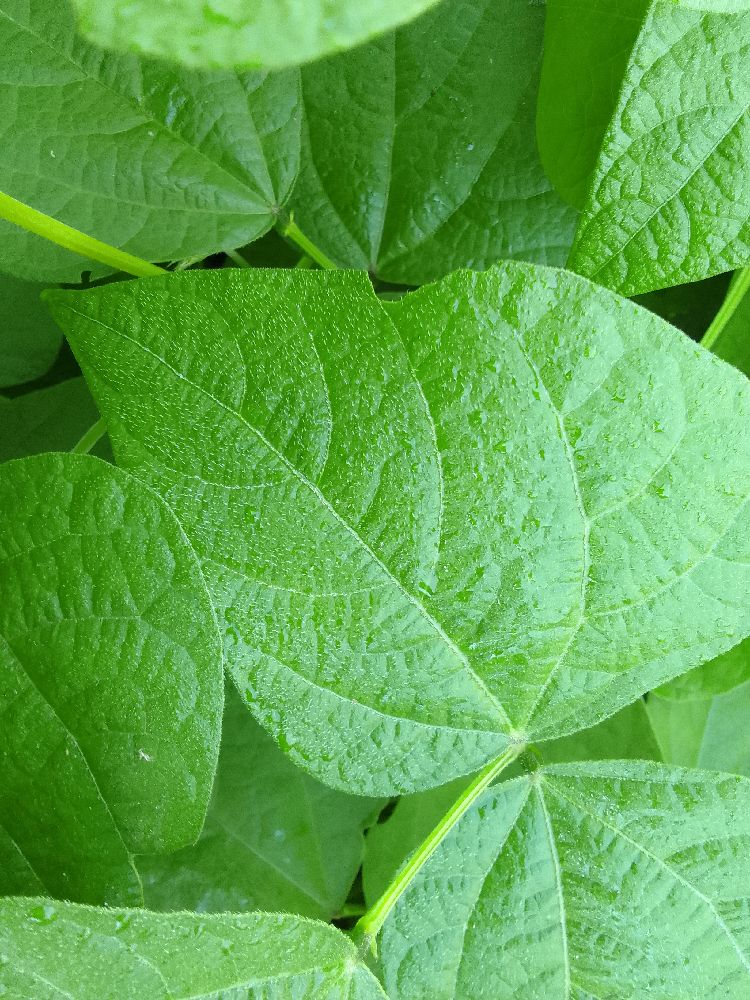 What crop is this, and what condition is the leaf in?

common bean, healthy
